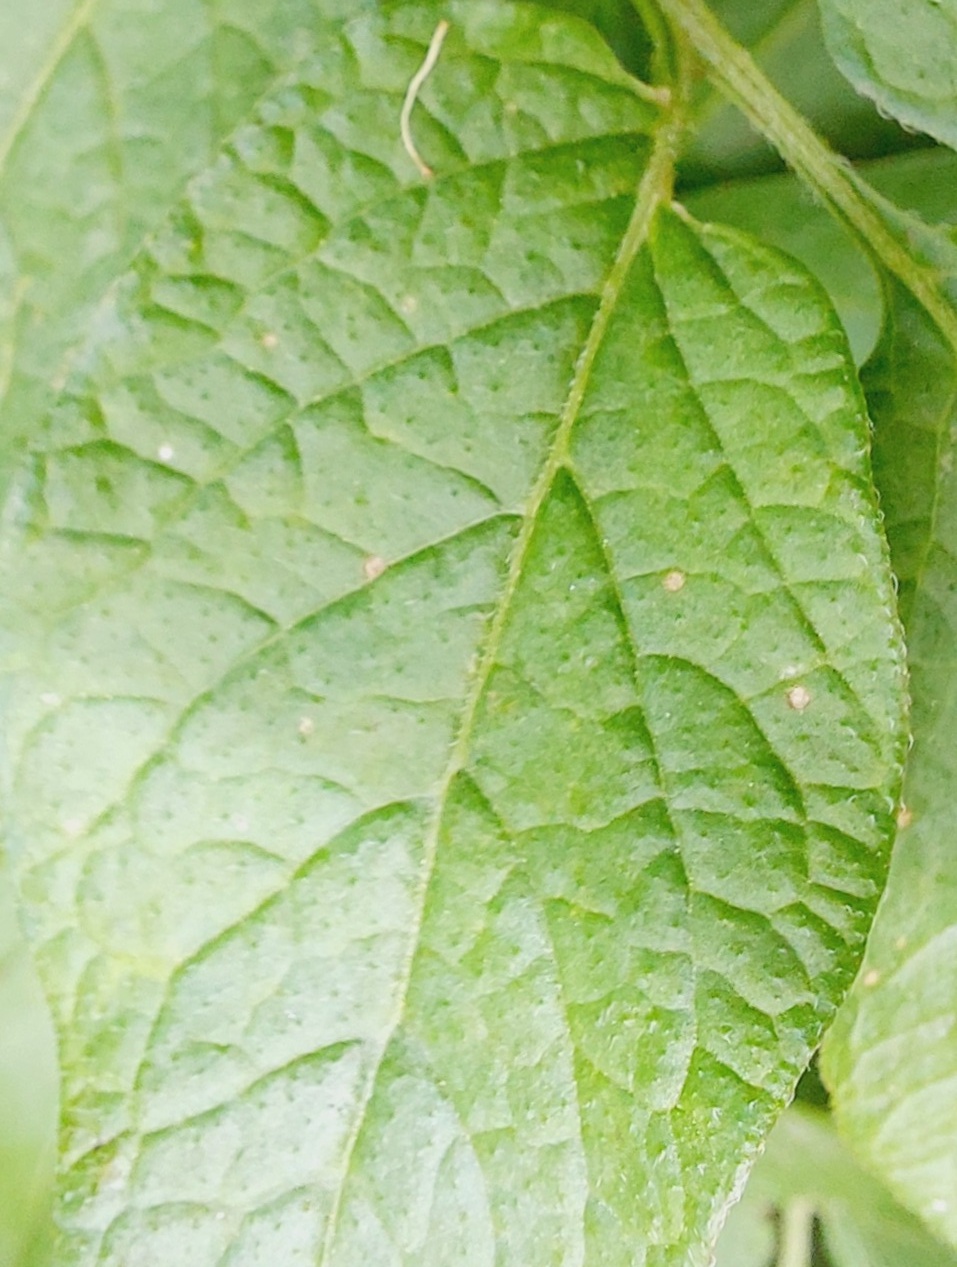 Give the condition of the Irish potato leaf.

healthy
